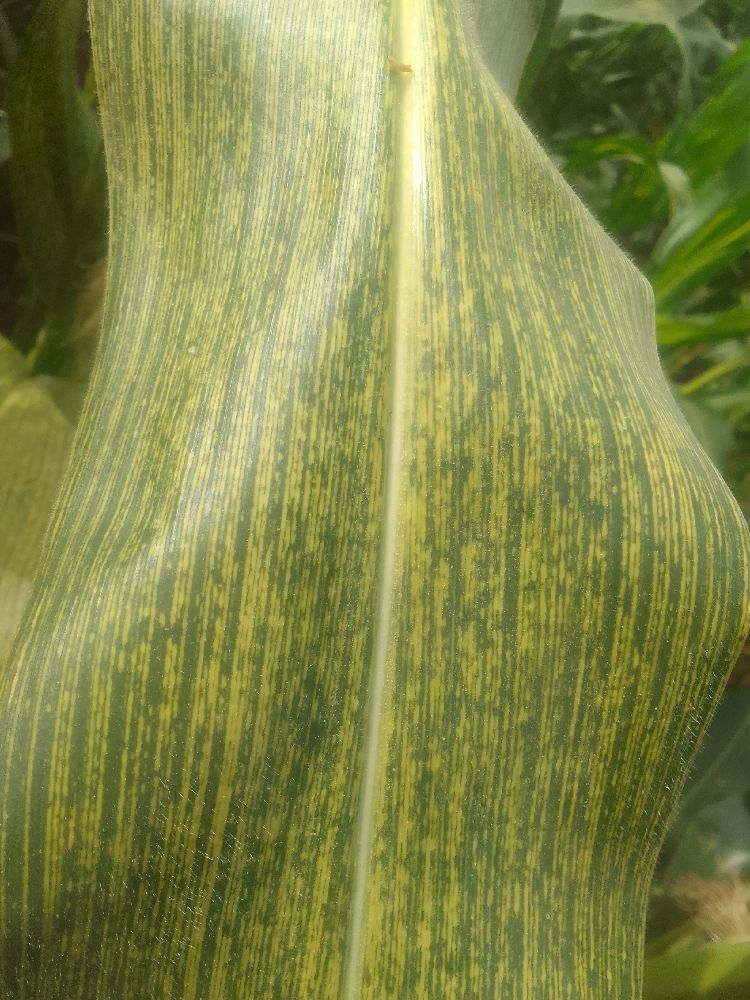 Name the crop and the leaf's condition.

maize, maize streak virus
